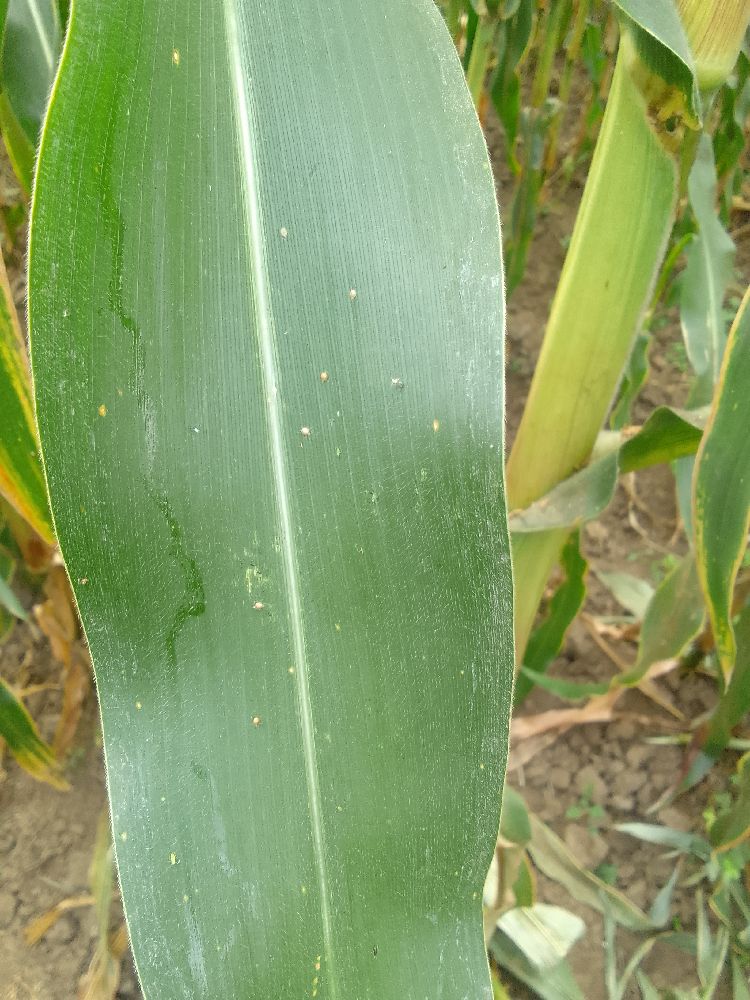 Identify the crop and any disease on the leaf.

maize, healthy
